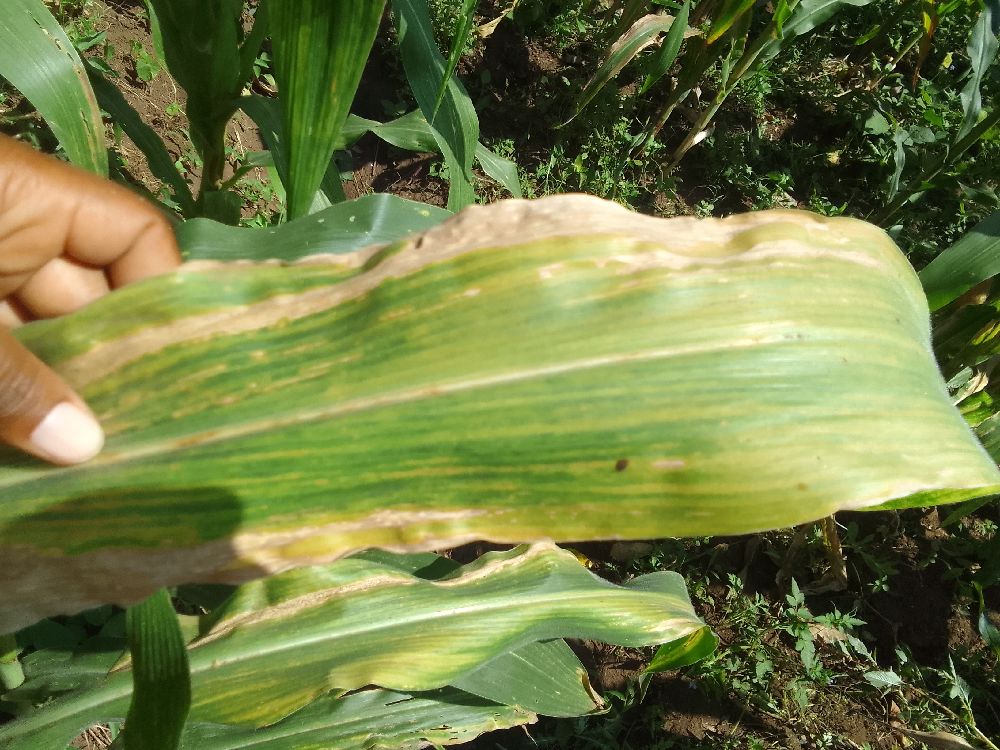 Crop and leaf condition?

maize, maize lethal necrosis
